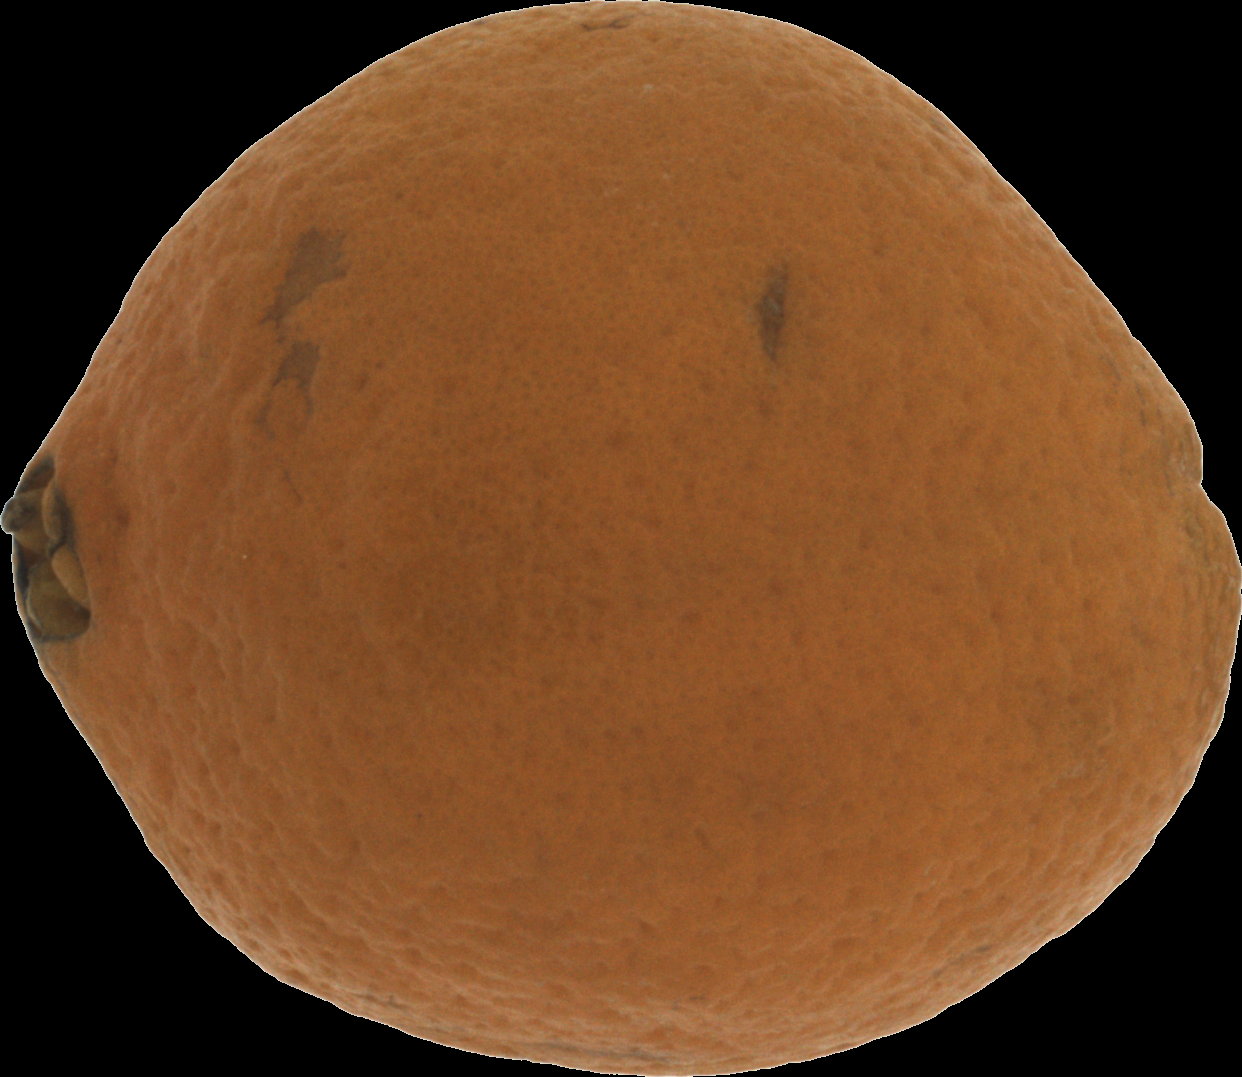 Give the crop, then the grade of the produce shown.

orange, bad
